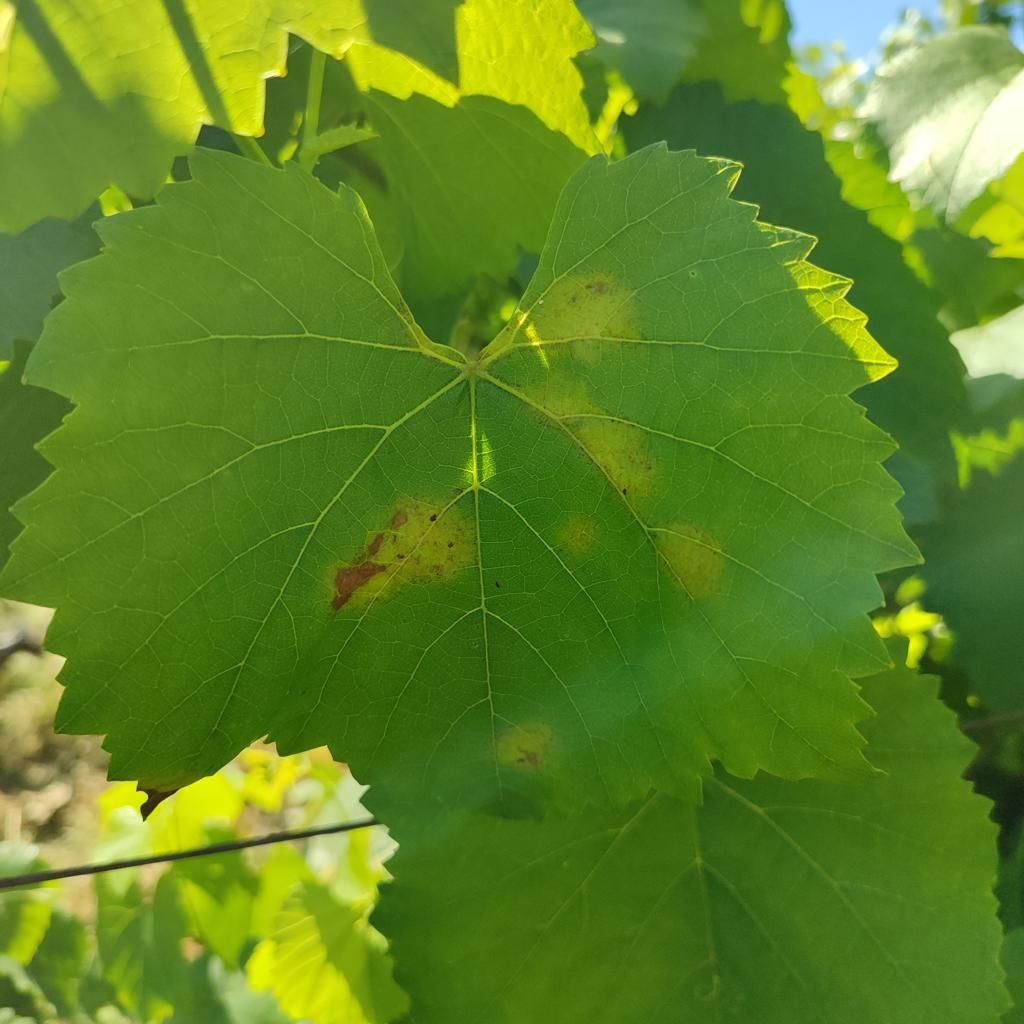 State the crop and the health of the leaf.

grapevine, downy mildew
